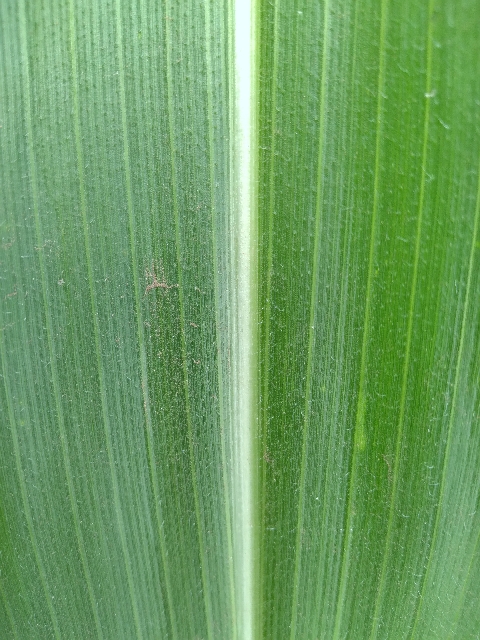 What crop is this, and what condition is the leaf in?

maize, healthy
